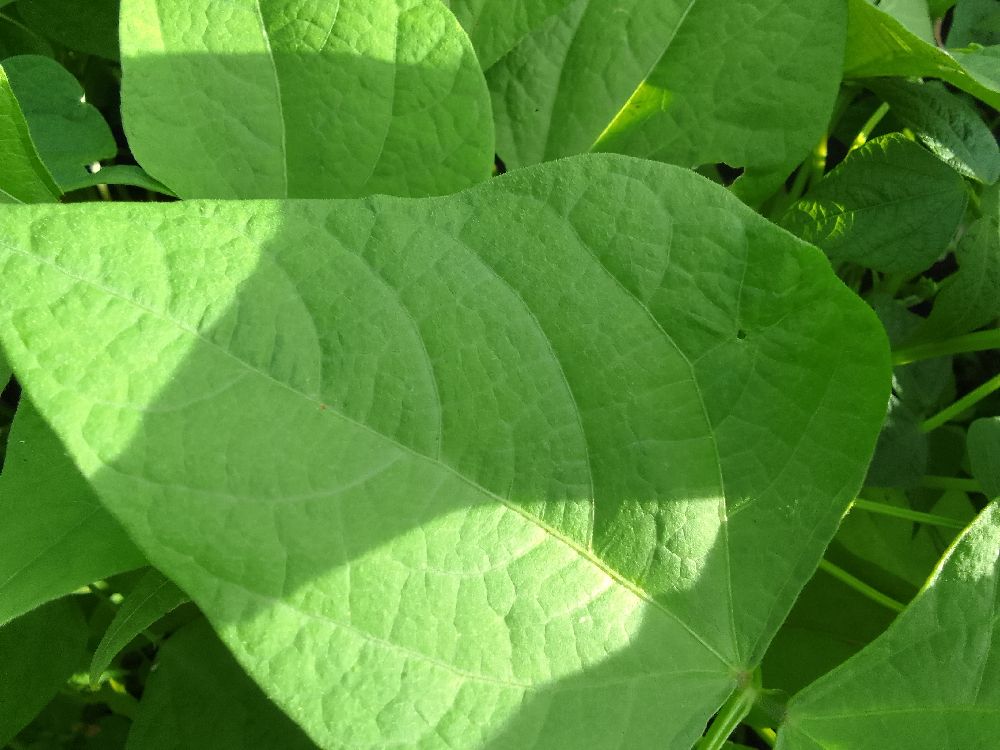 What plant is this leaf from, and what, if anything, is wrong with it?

common bean, healthy
